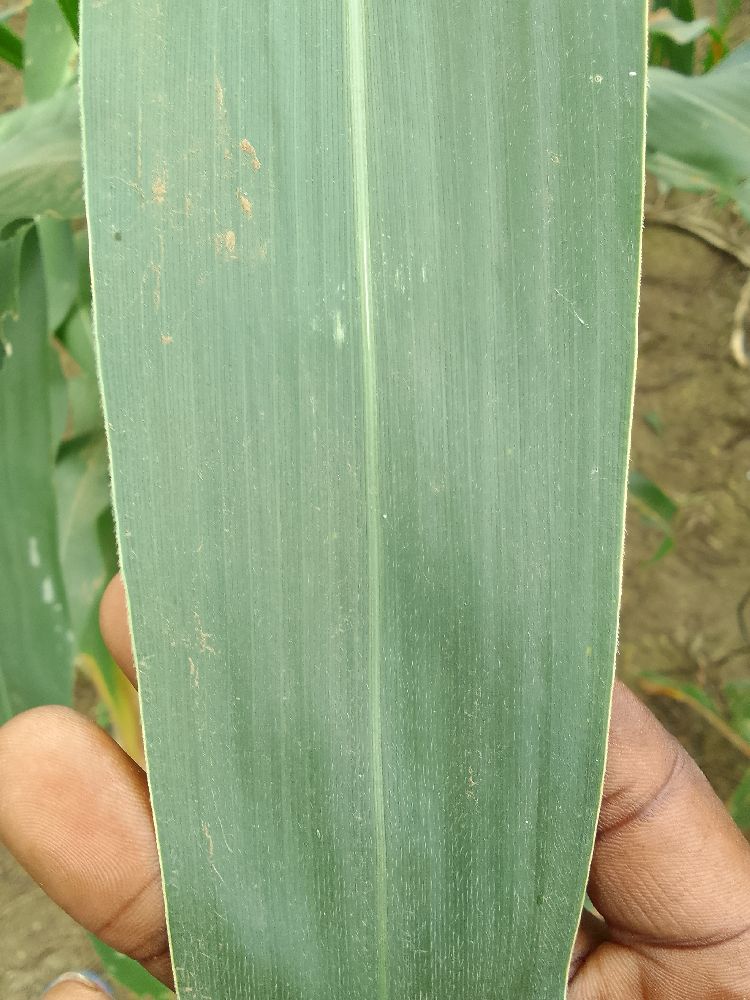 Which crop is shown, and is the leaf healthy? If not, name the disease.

maize, healthy
